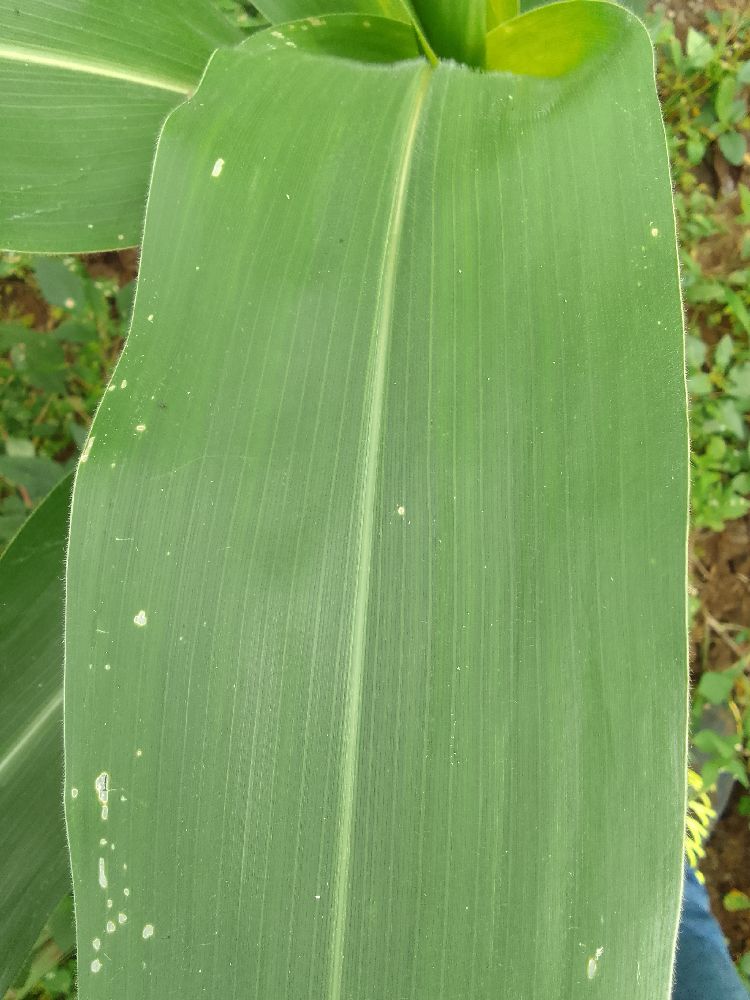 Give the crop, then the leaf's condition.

maize, healthy
